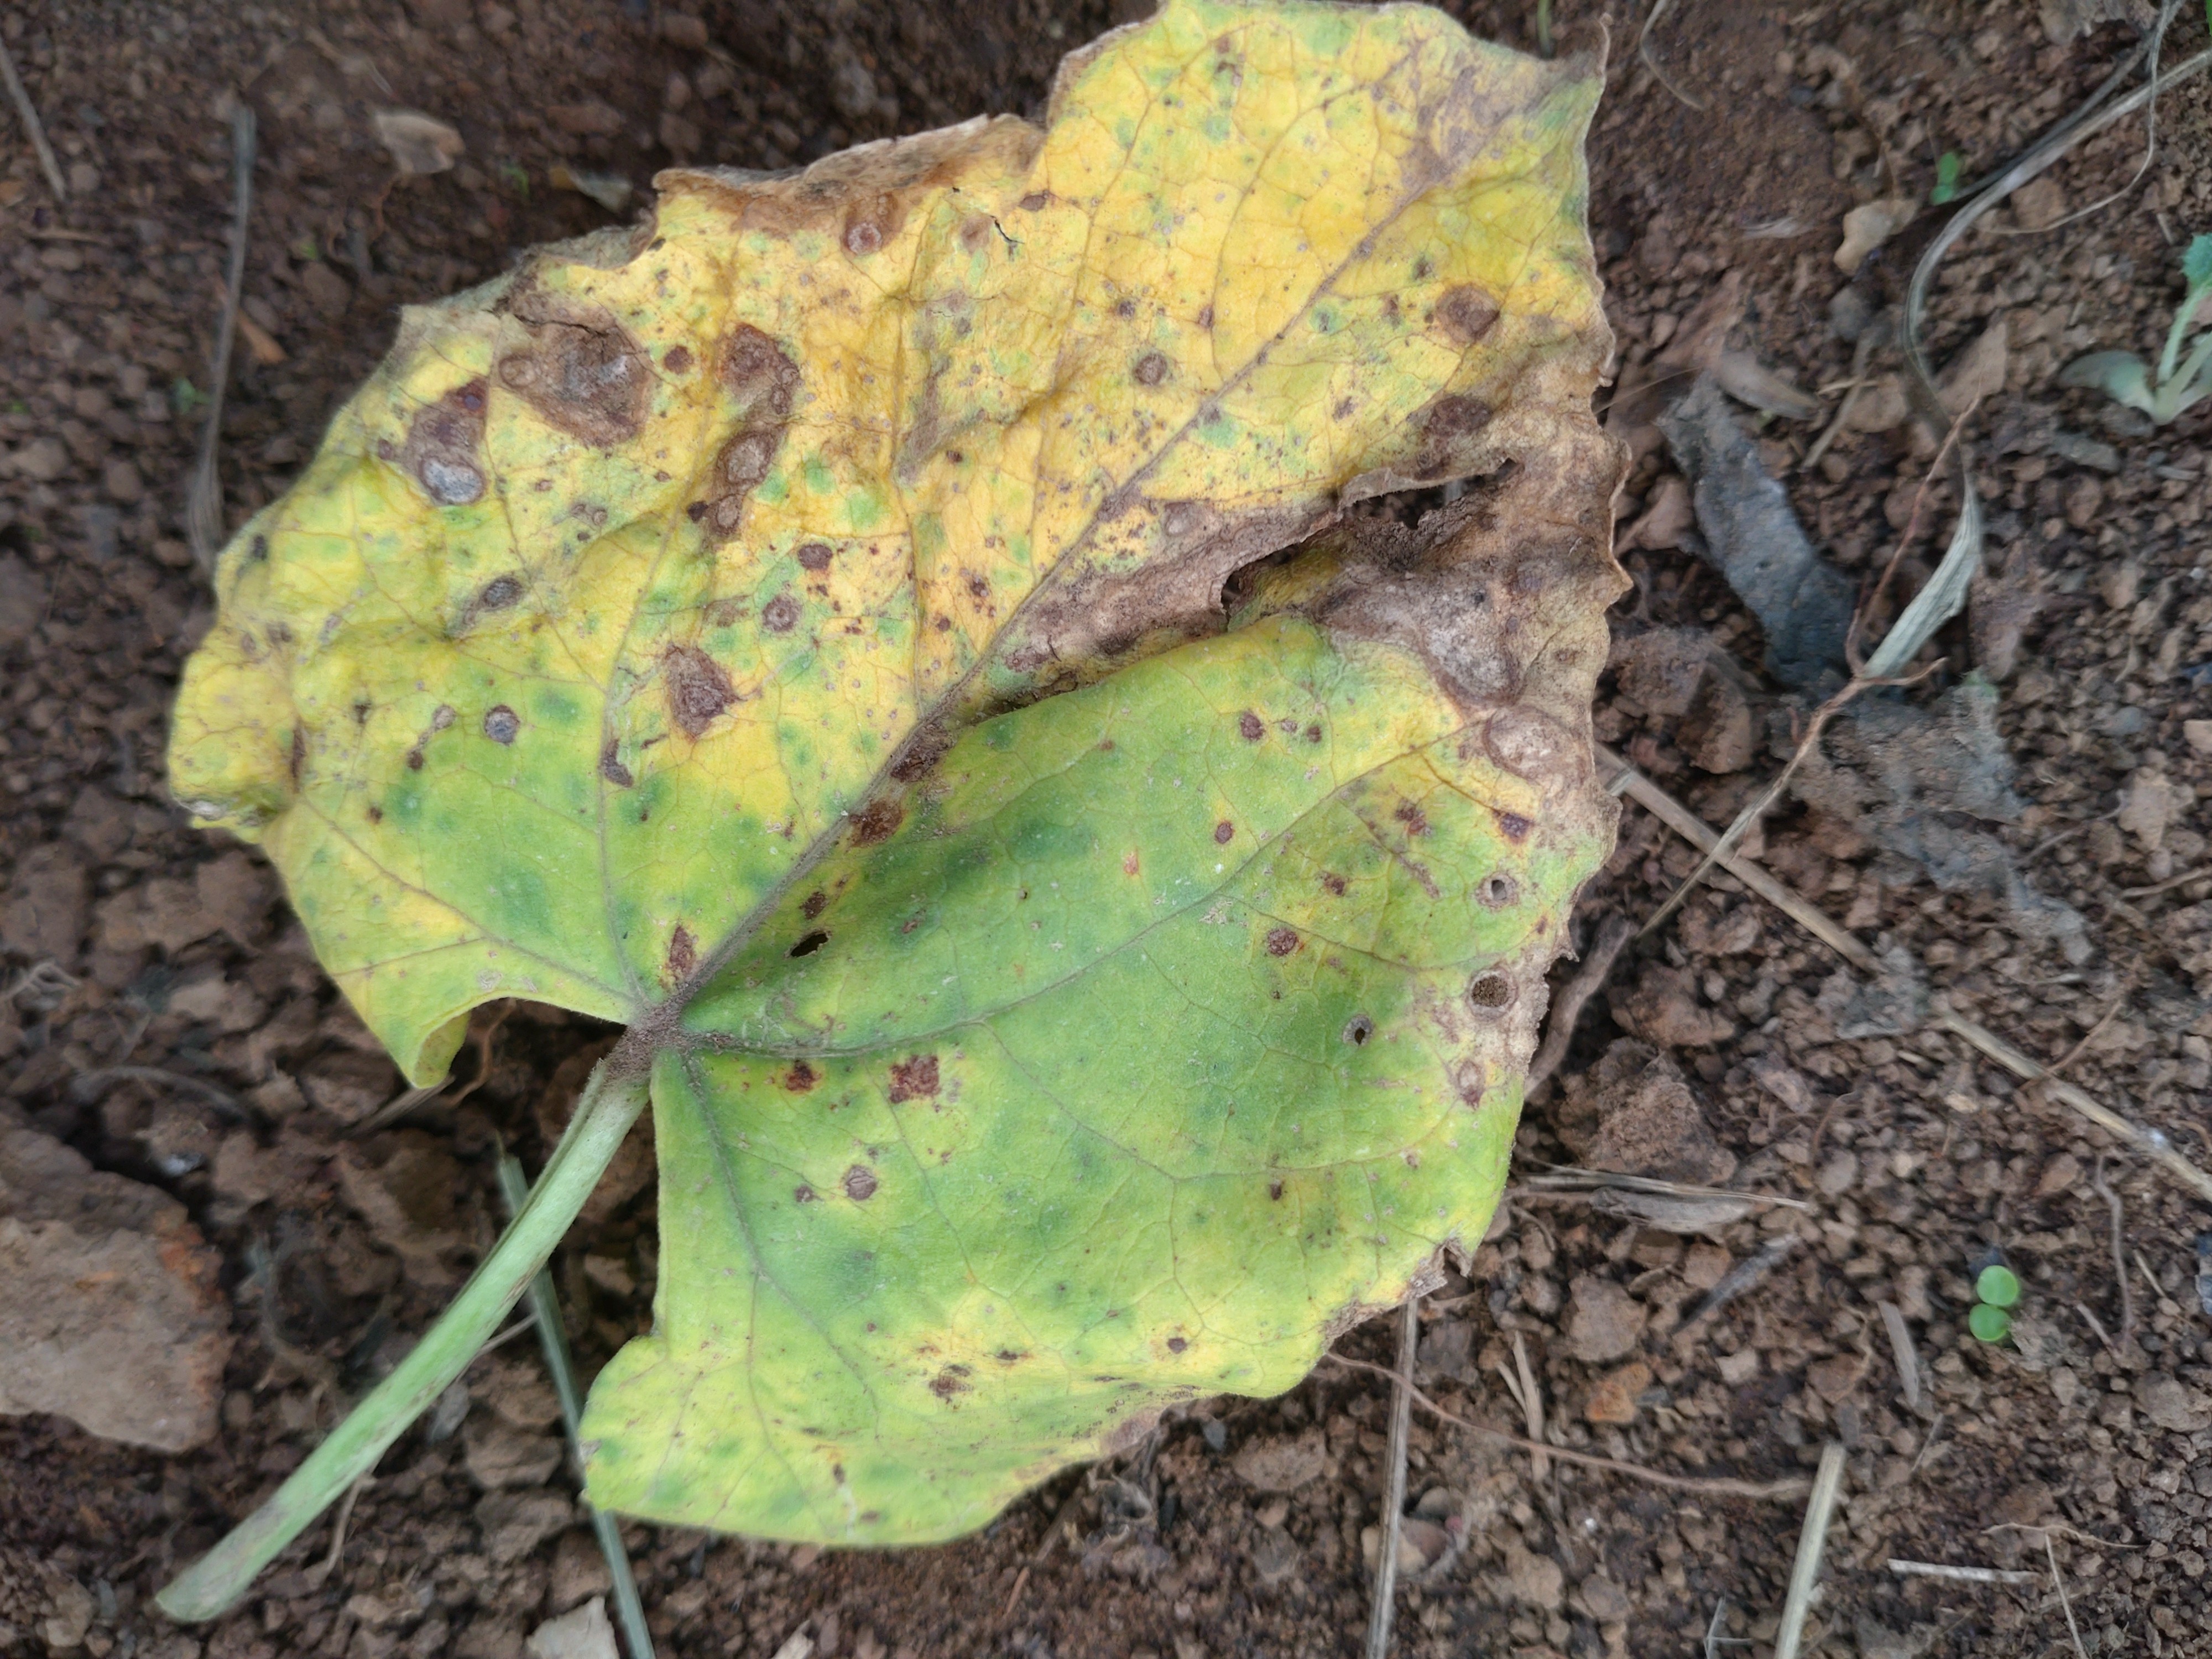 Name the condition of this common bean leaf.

rust
